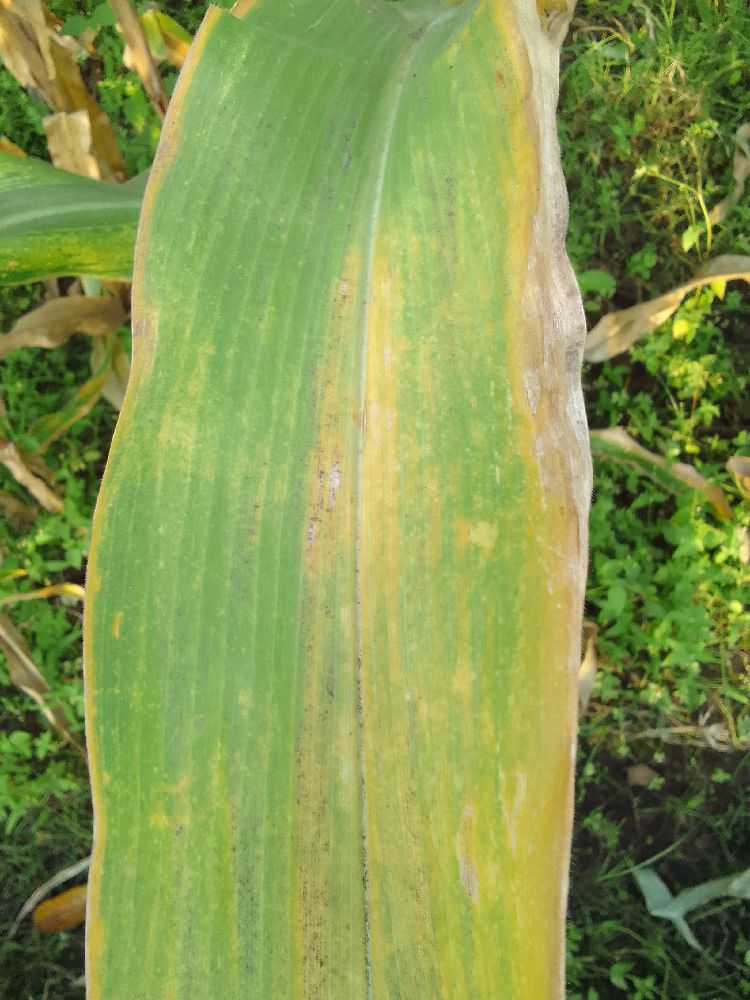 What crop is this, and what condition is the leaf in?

maize, maize lethal necrosis
